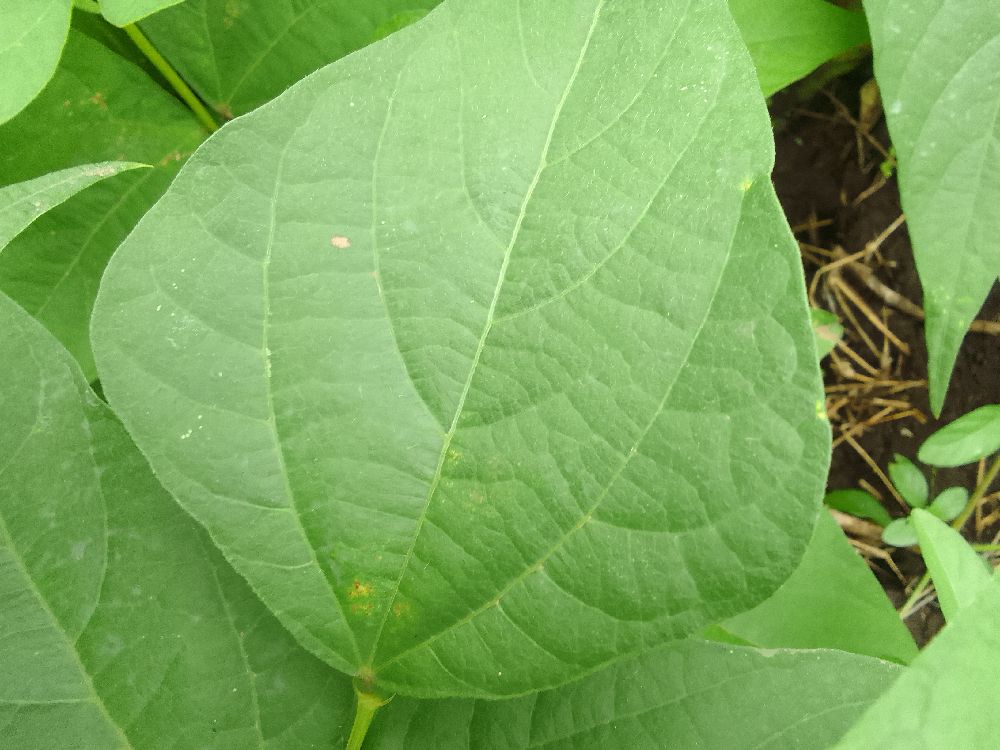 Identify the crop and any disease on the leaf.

common bean, healthy
